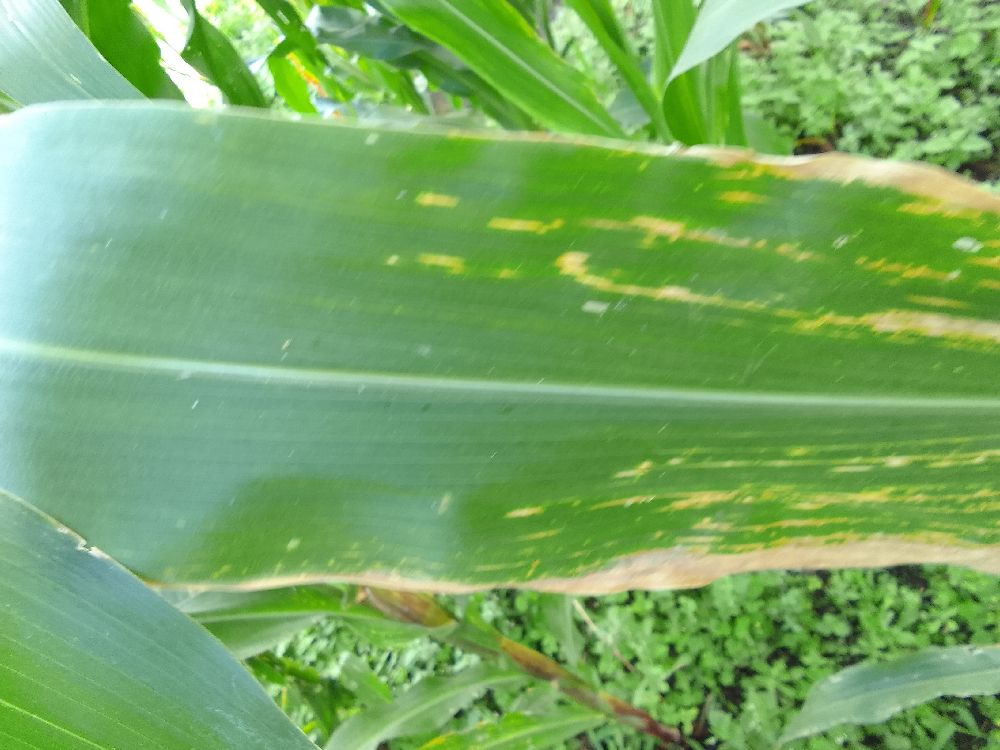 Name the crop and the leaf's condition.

maize, maize lethal necrosis
